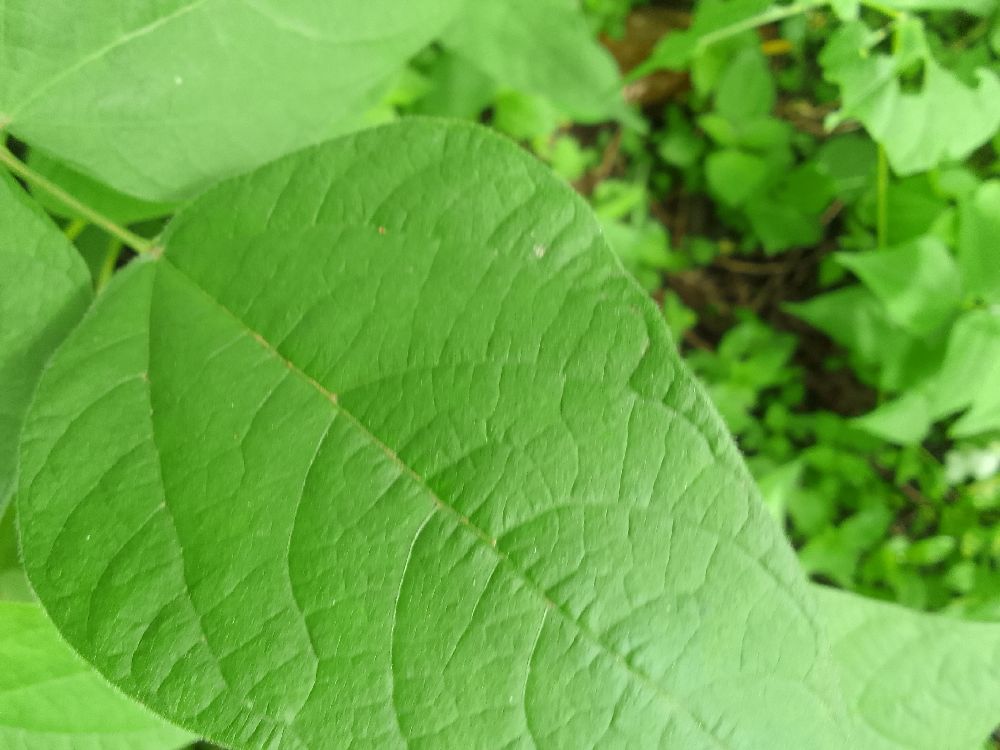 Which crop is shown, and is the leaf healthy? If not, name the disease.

common bean, healthy
